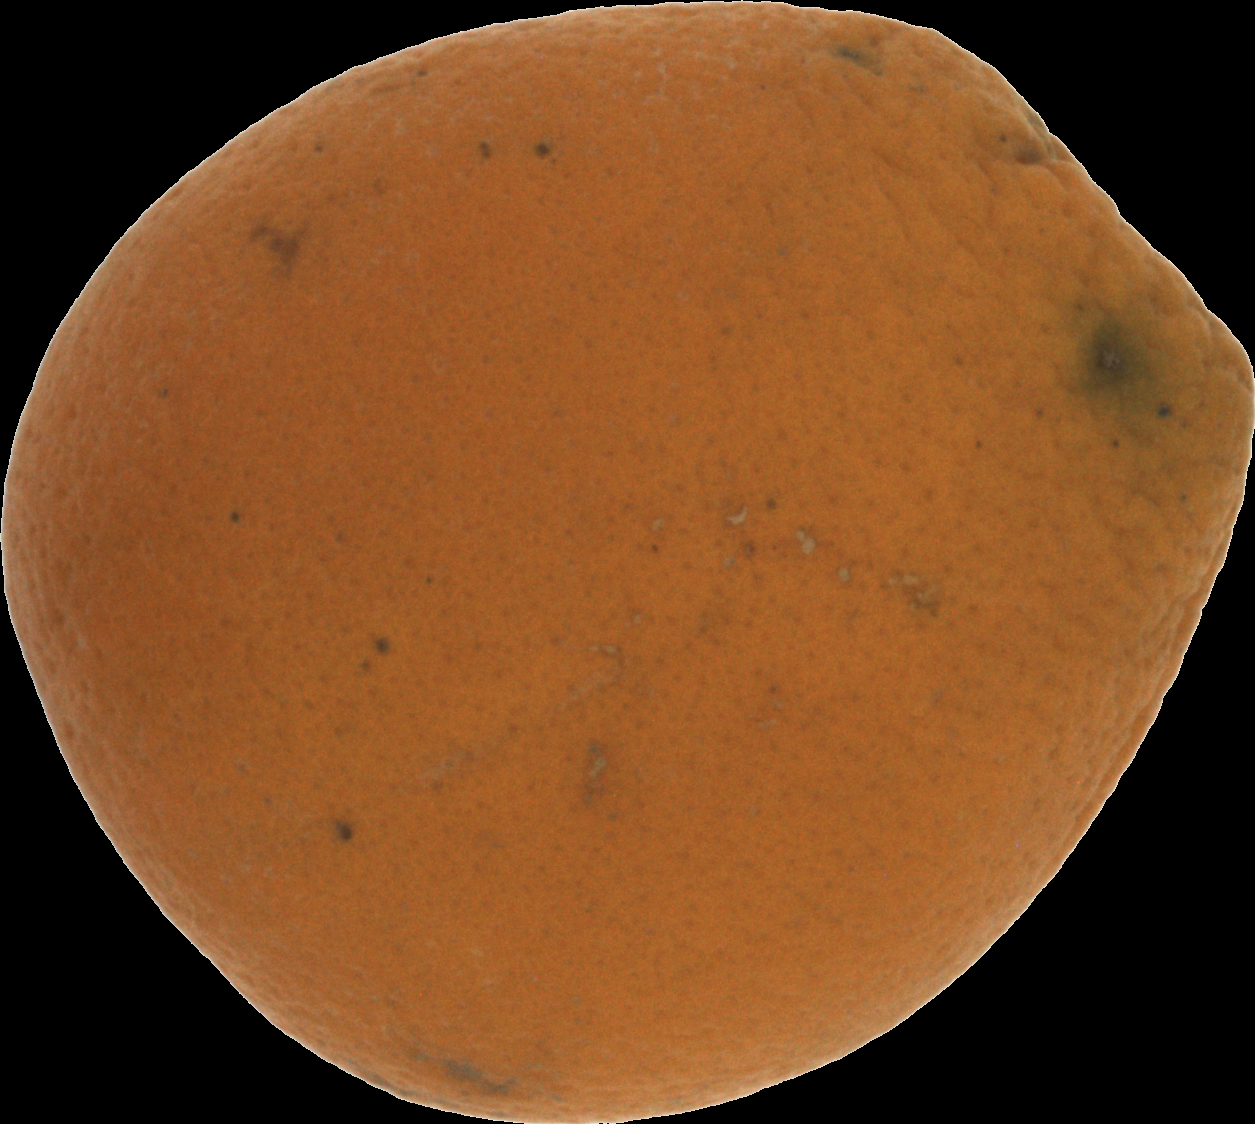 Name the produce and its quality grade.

orange, bad
